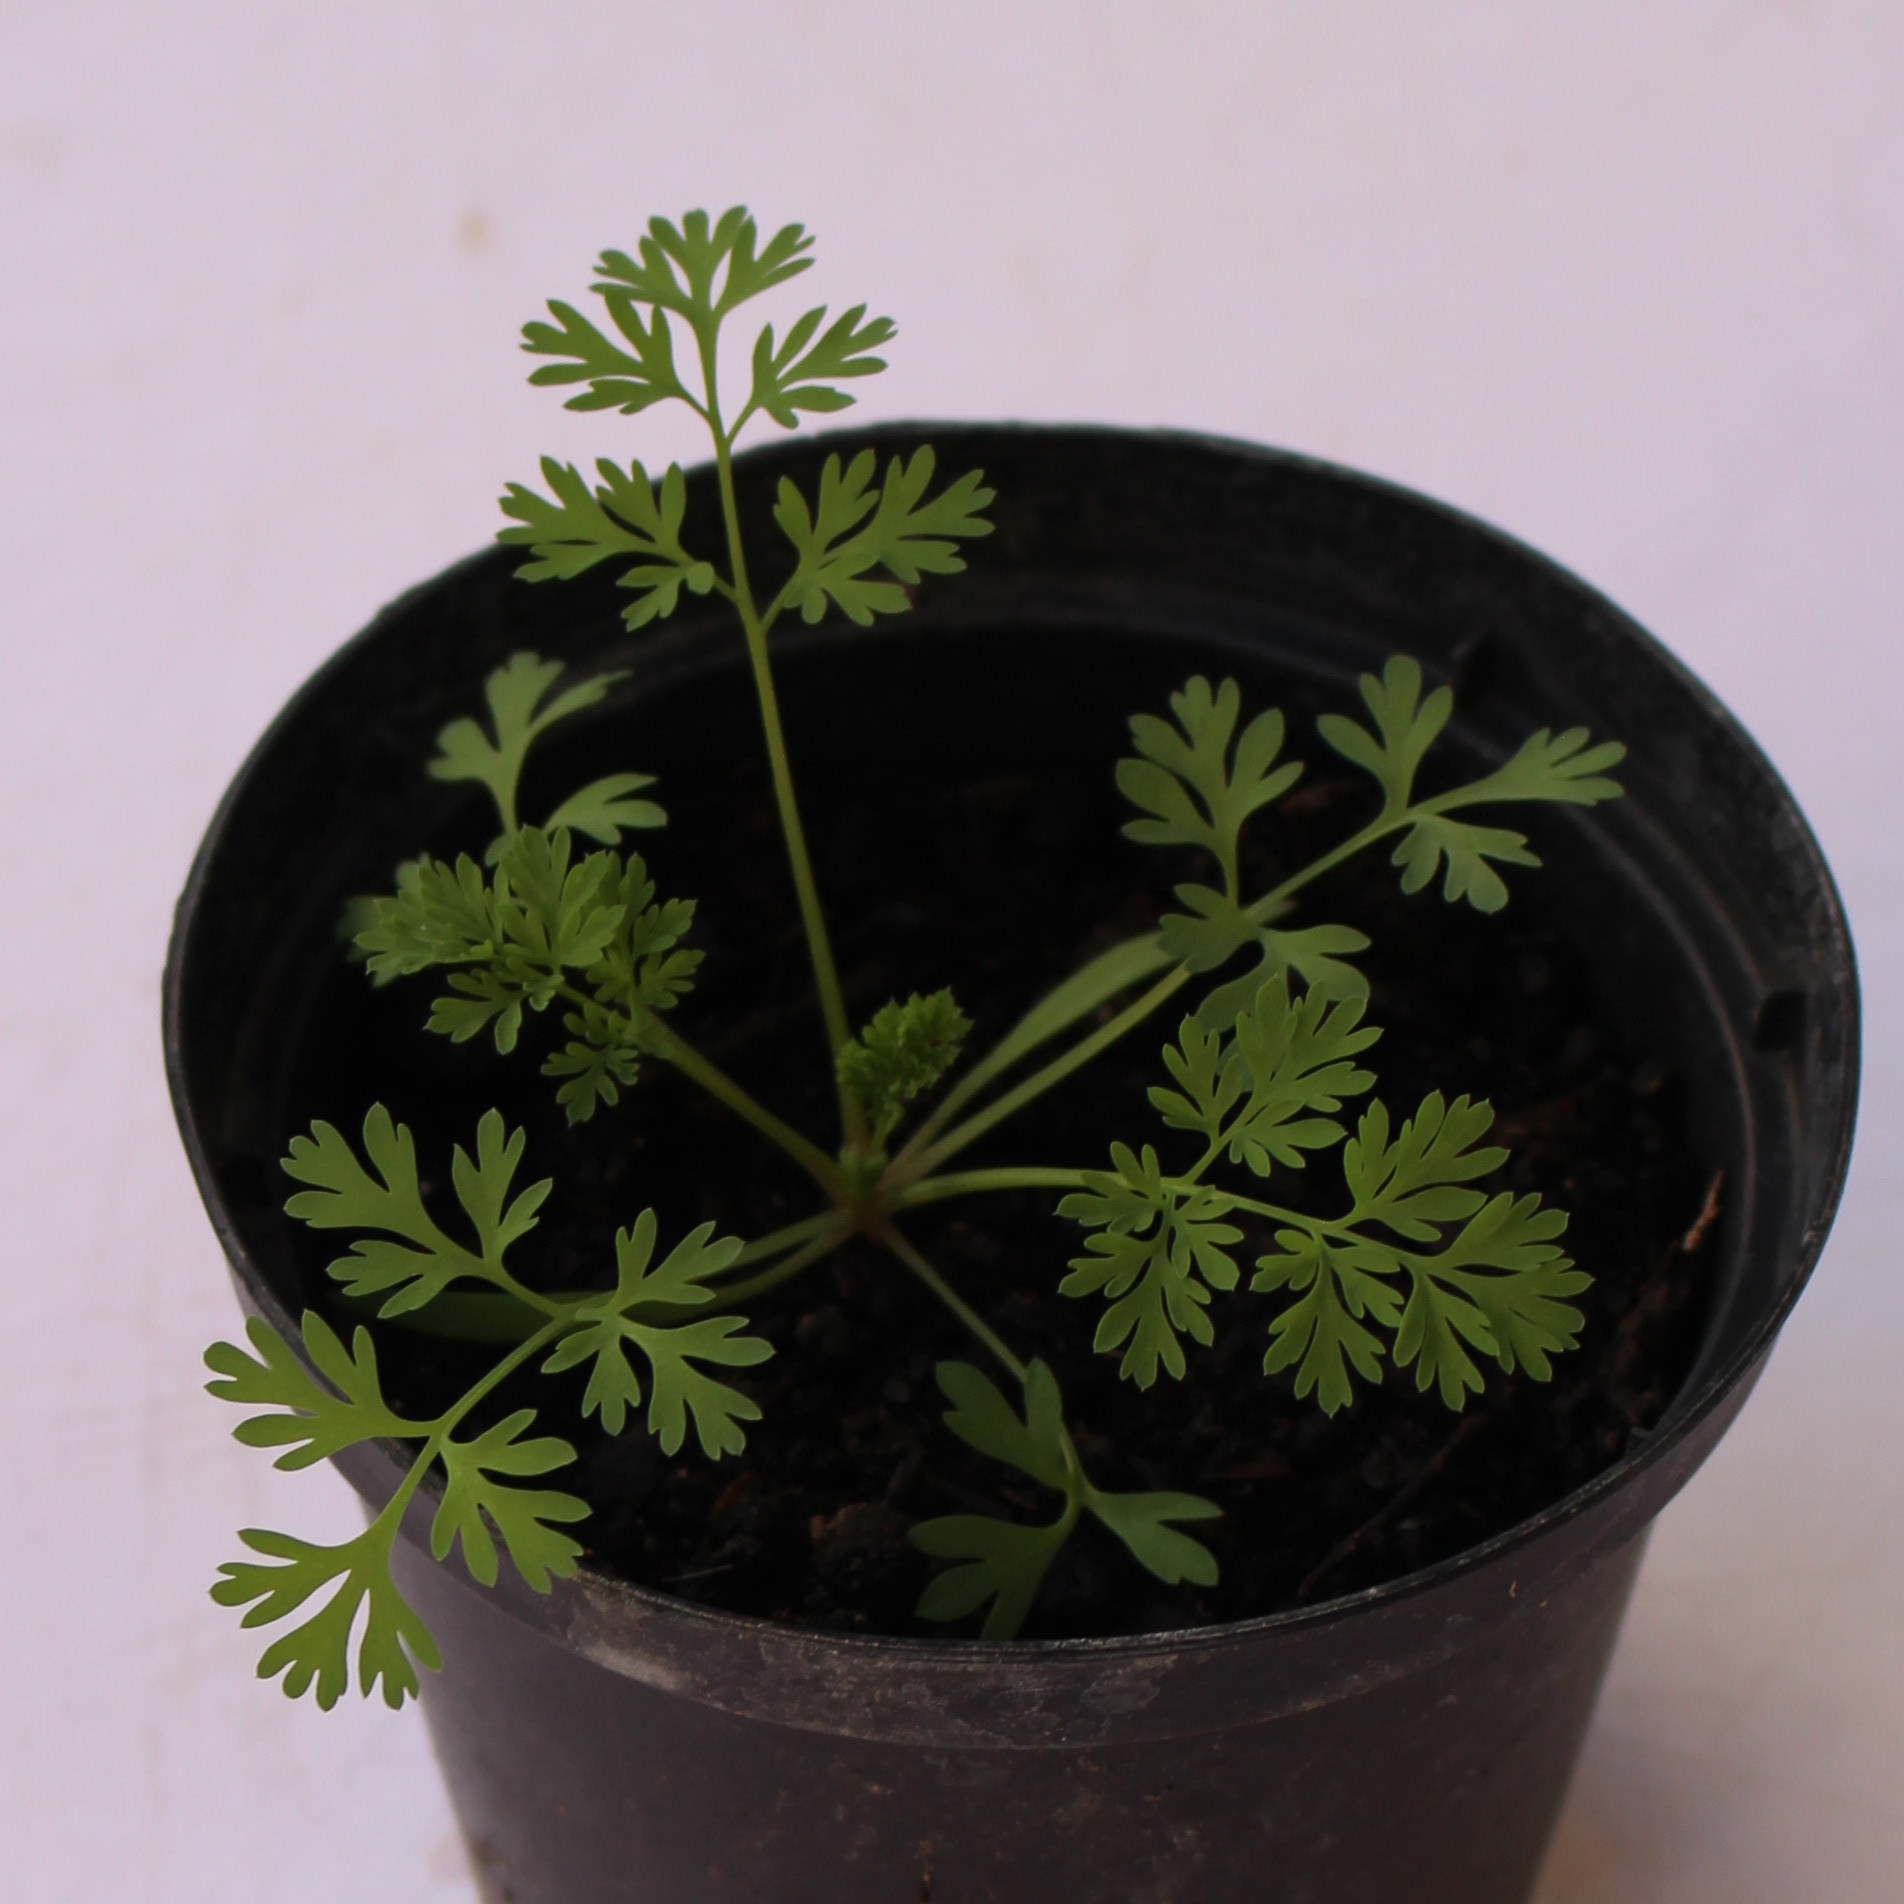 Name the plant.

Fumaria officinalis
